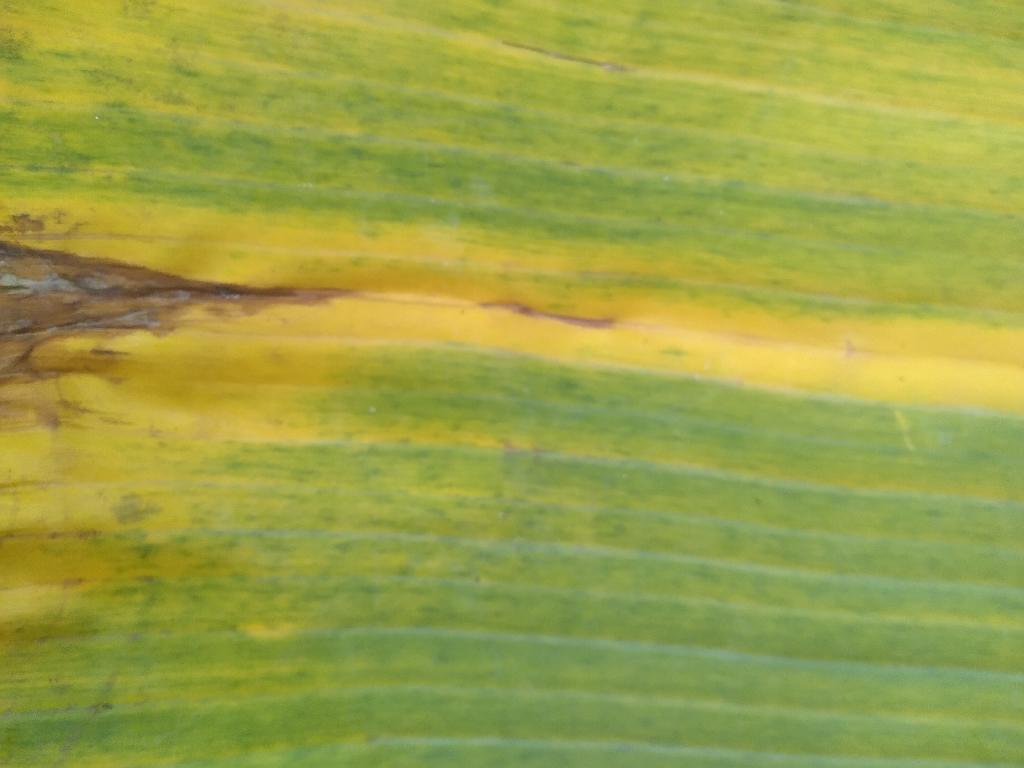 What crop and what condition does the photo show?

banana, fusarium wilt race 1
